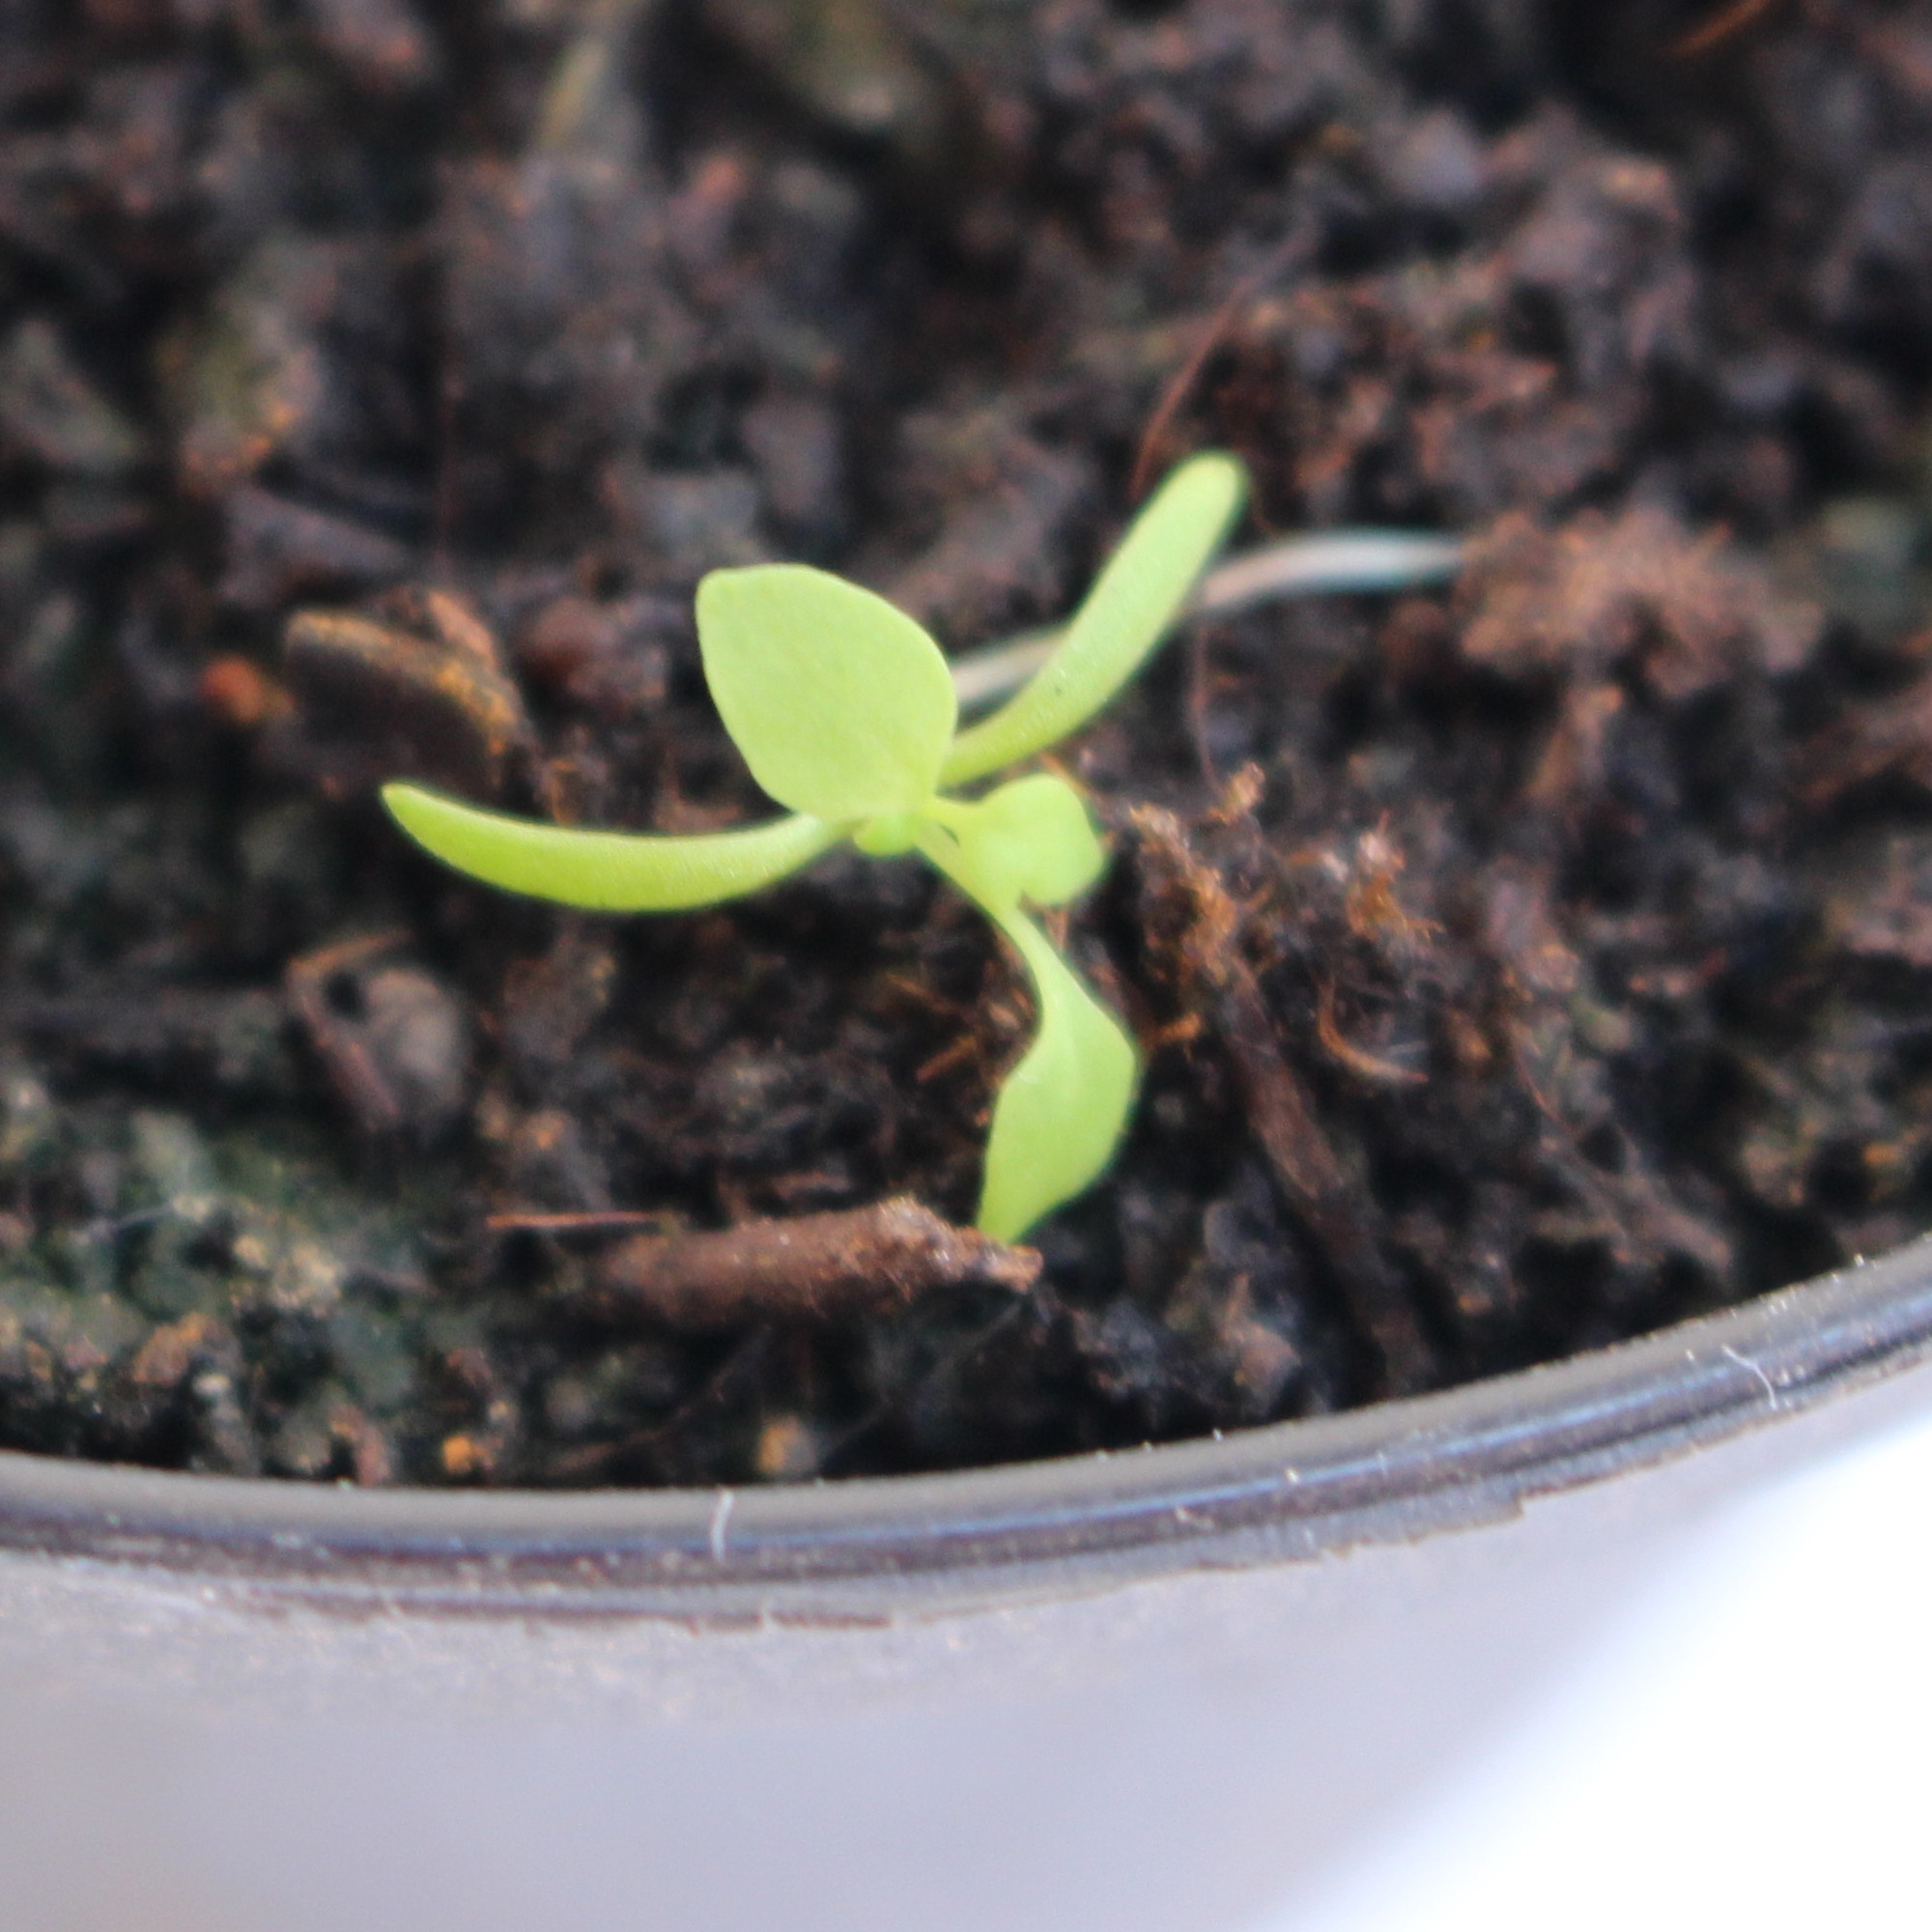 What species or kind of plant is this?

Papaver rhoeas
